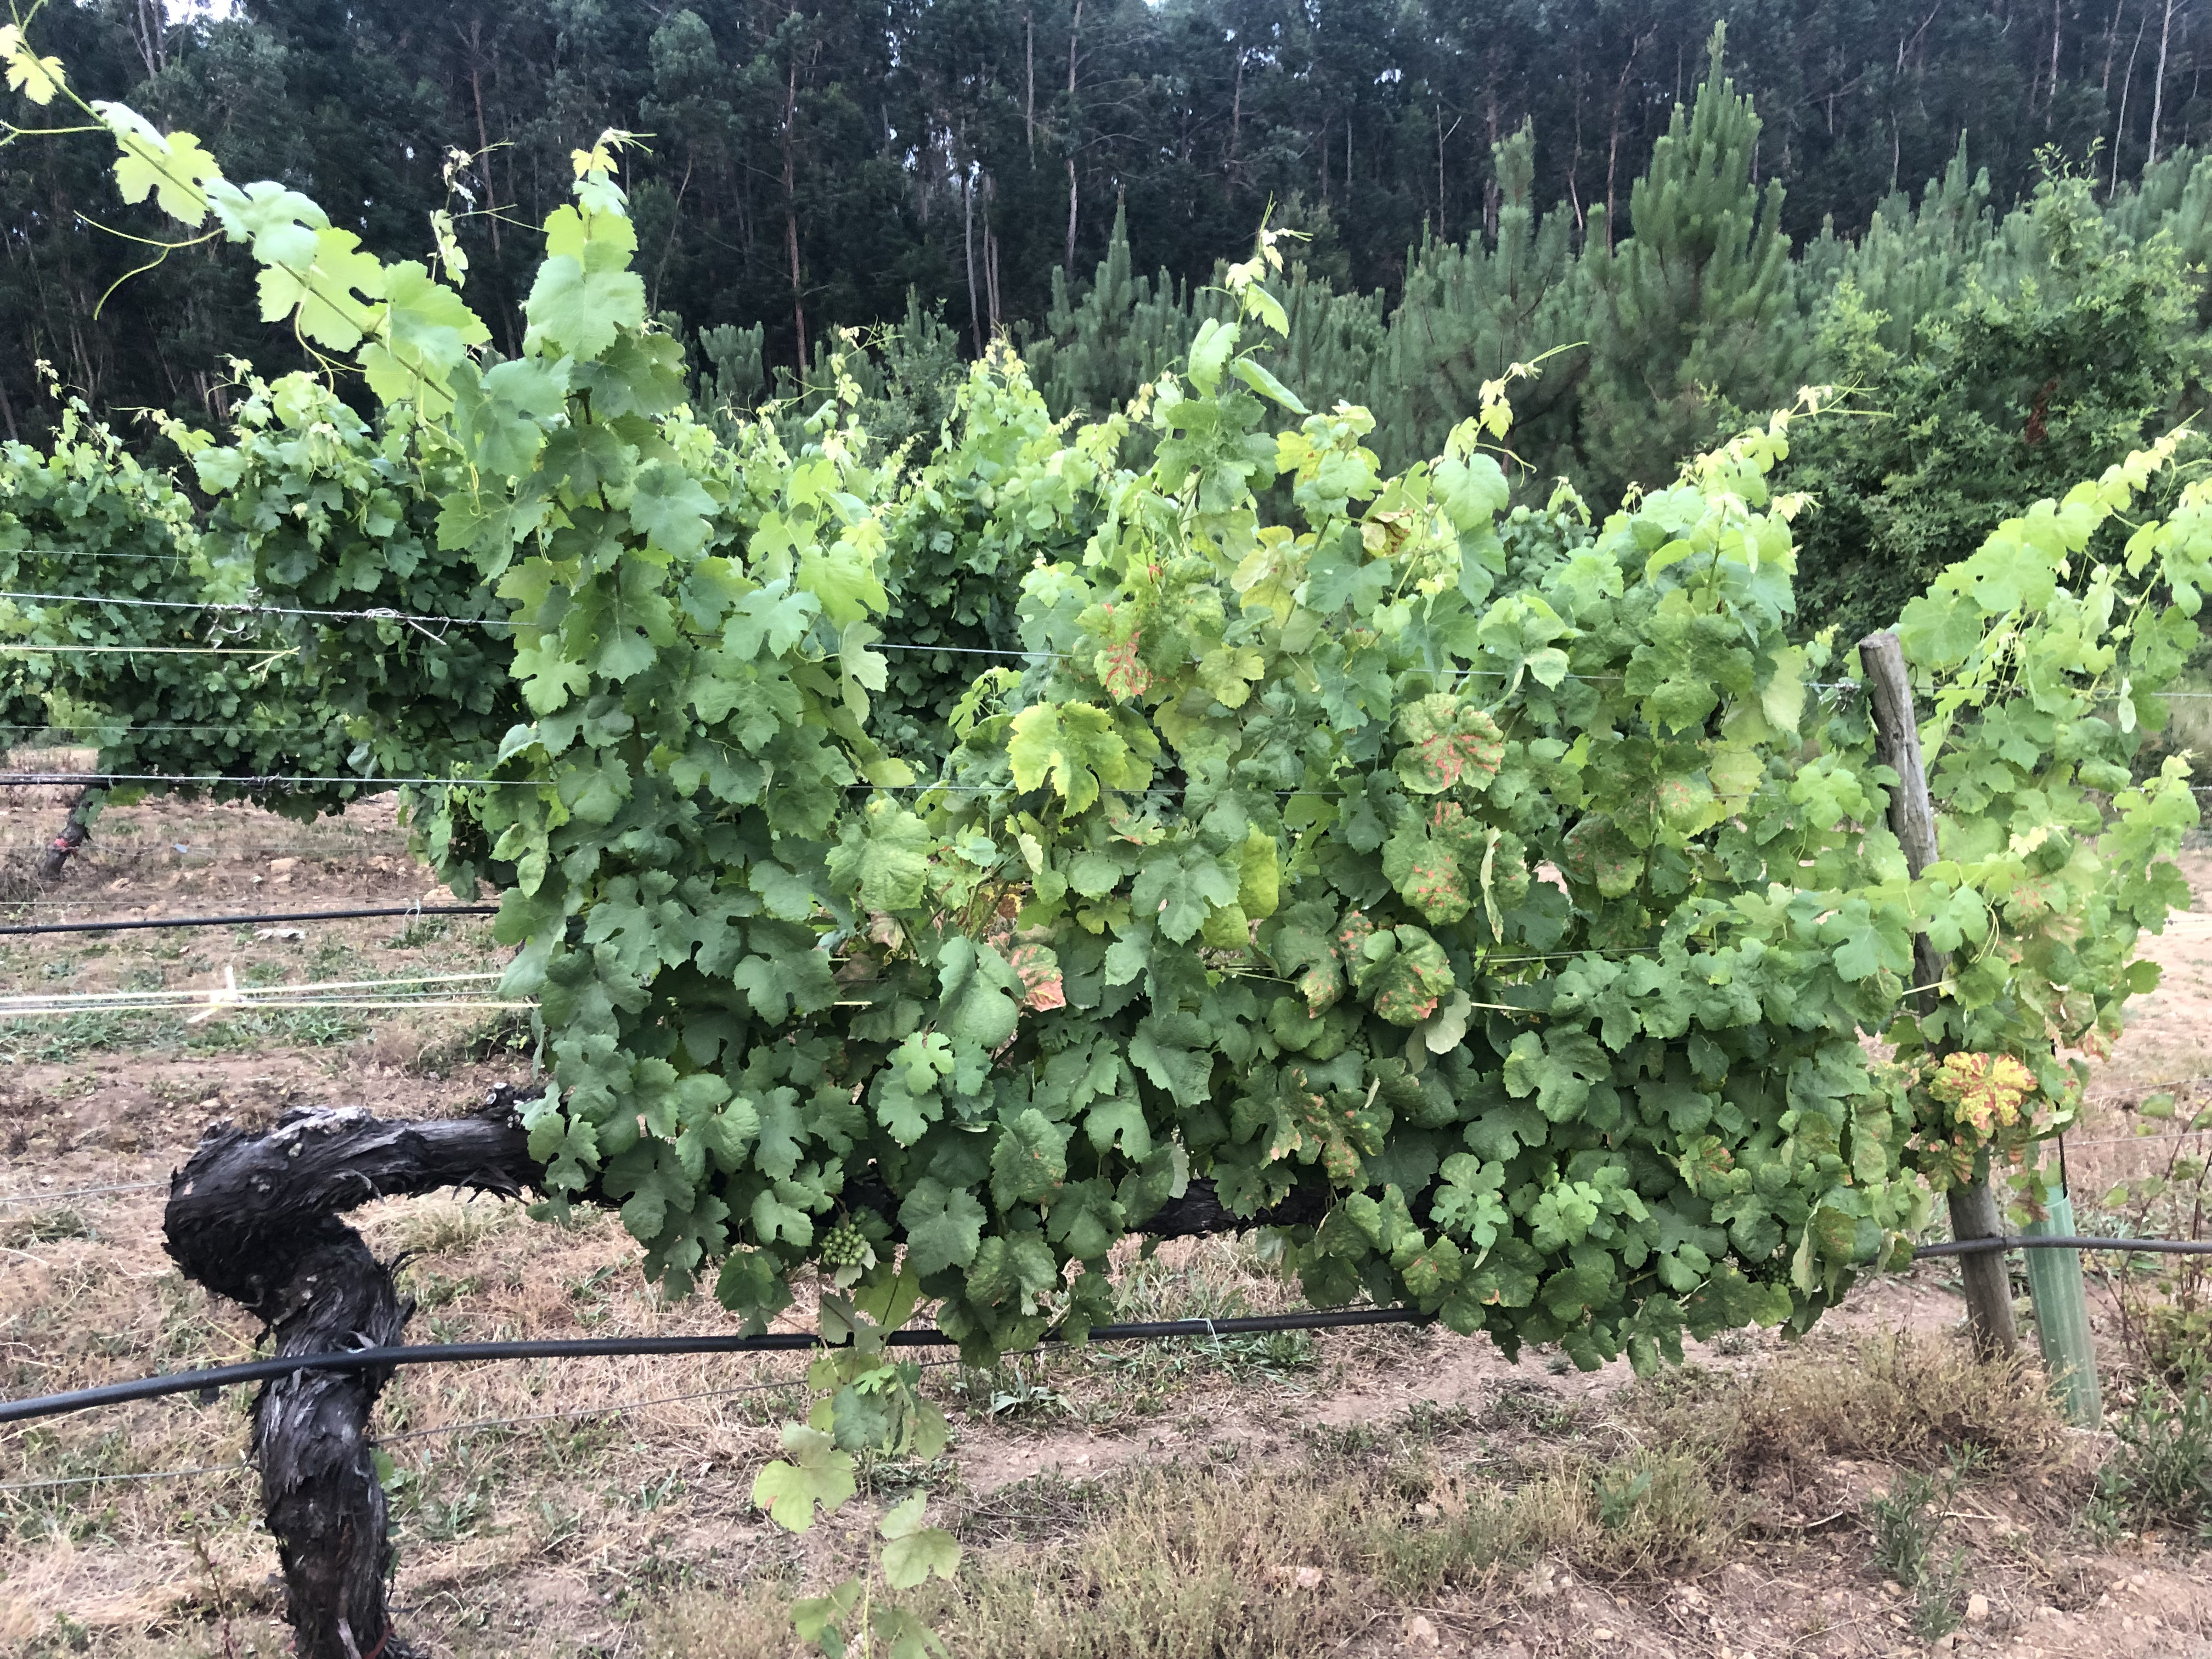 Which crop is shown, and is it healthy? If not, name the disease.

grapevine, affected by esca disease
